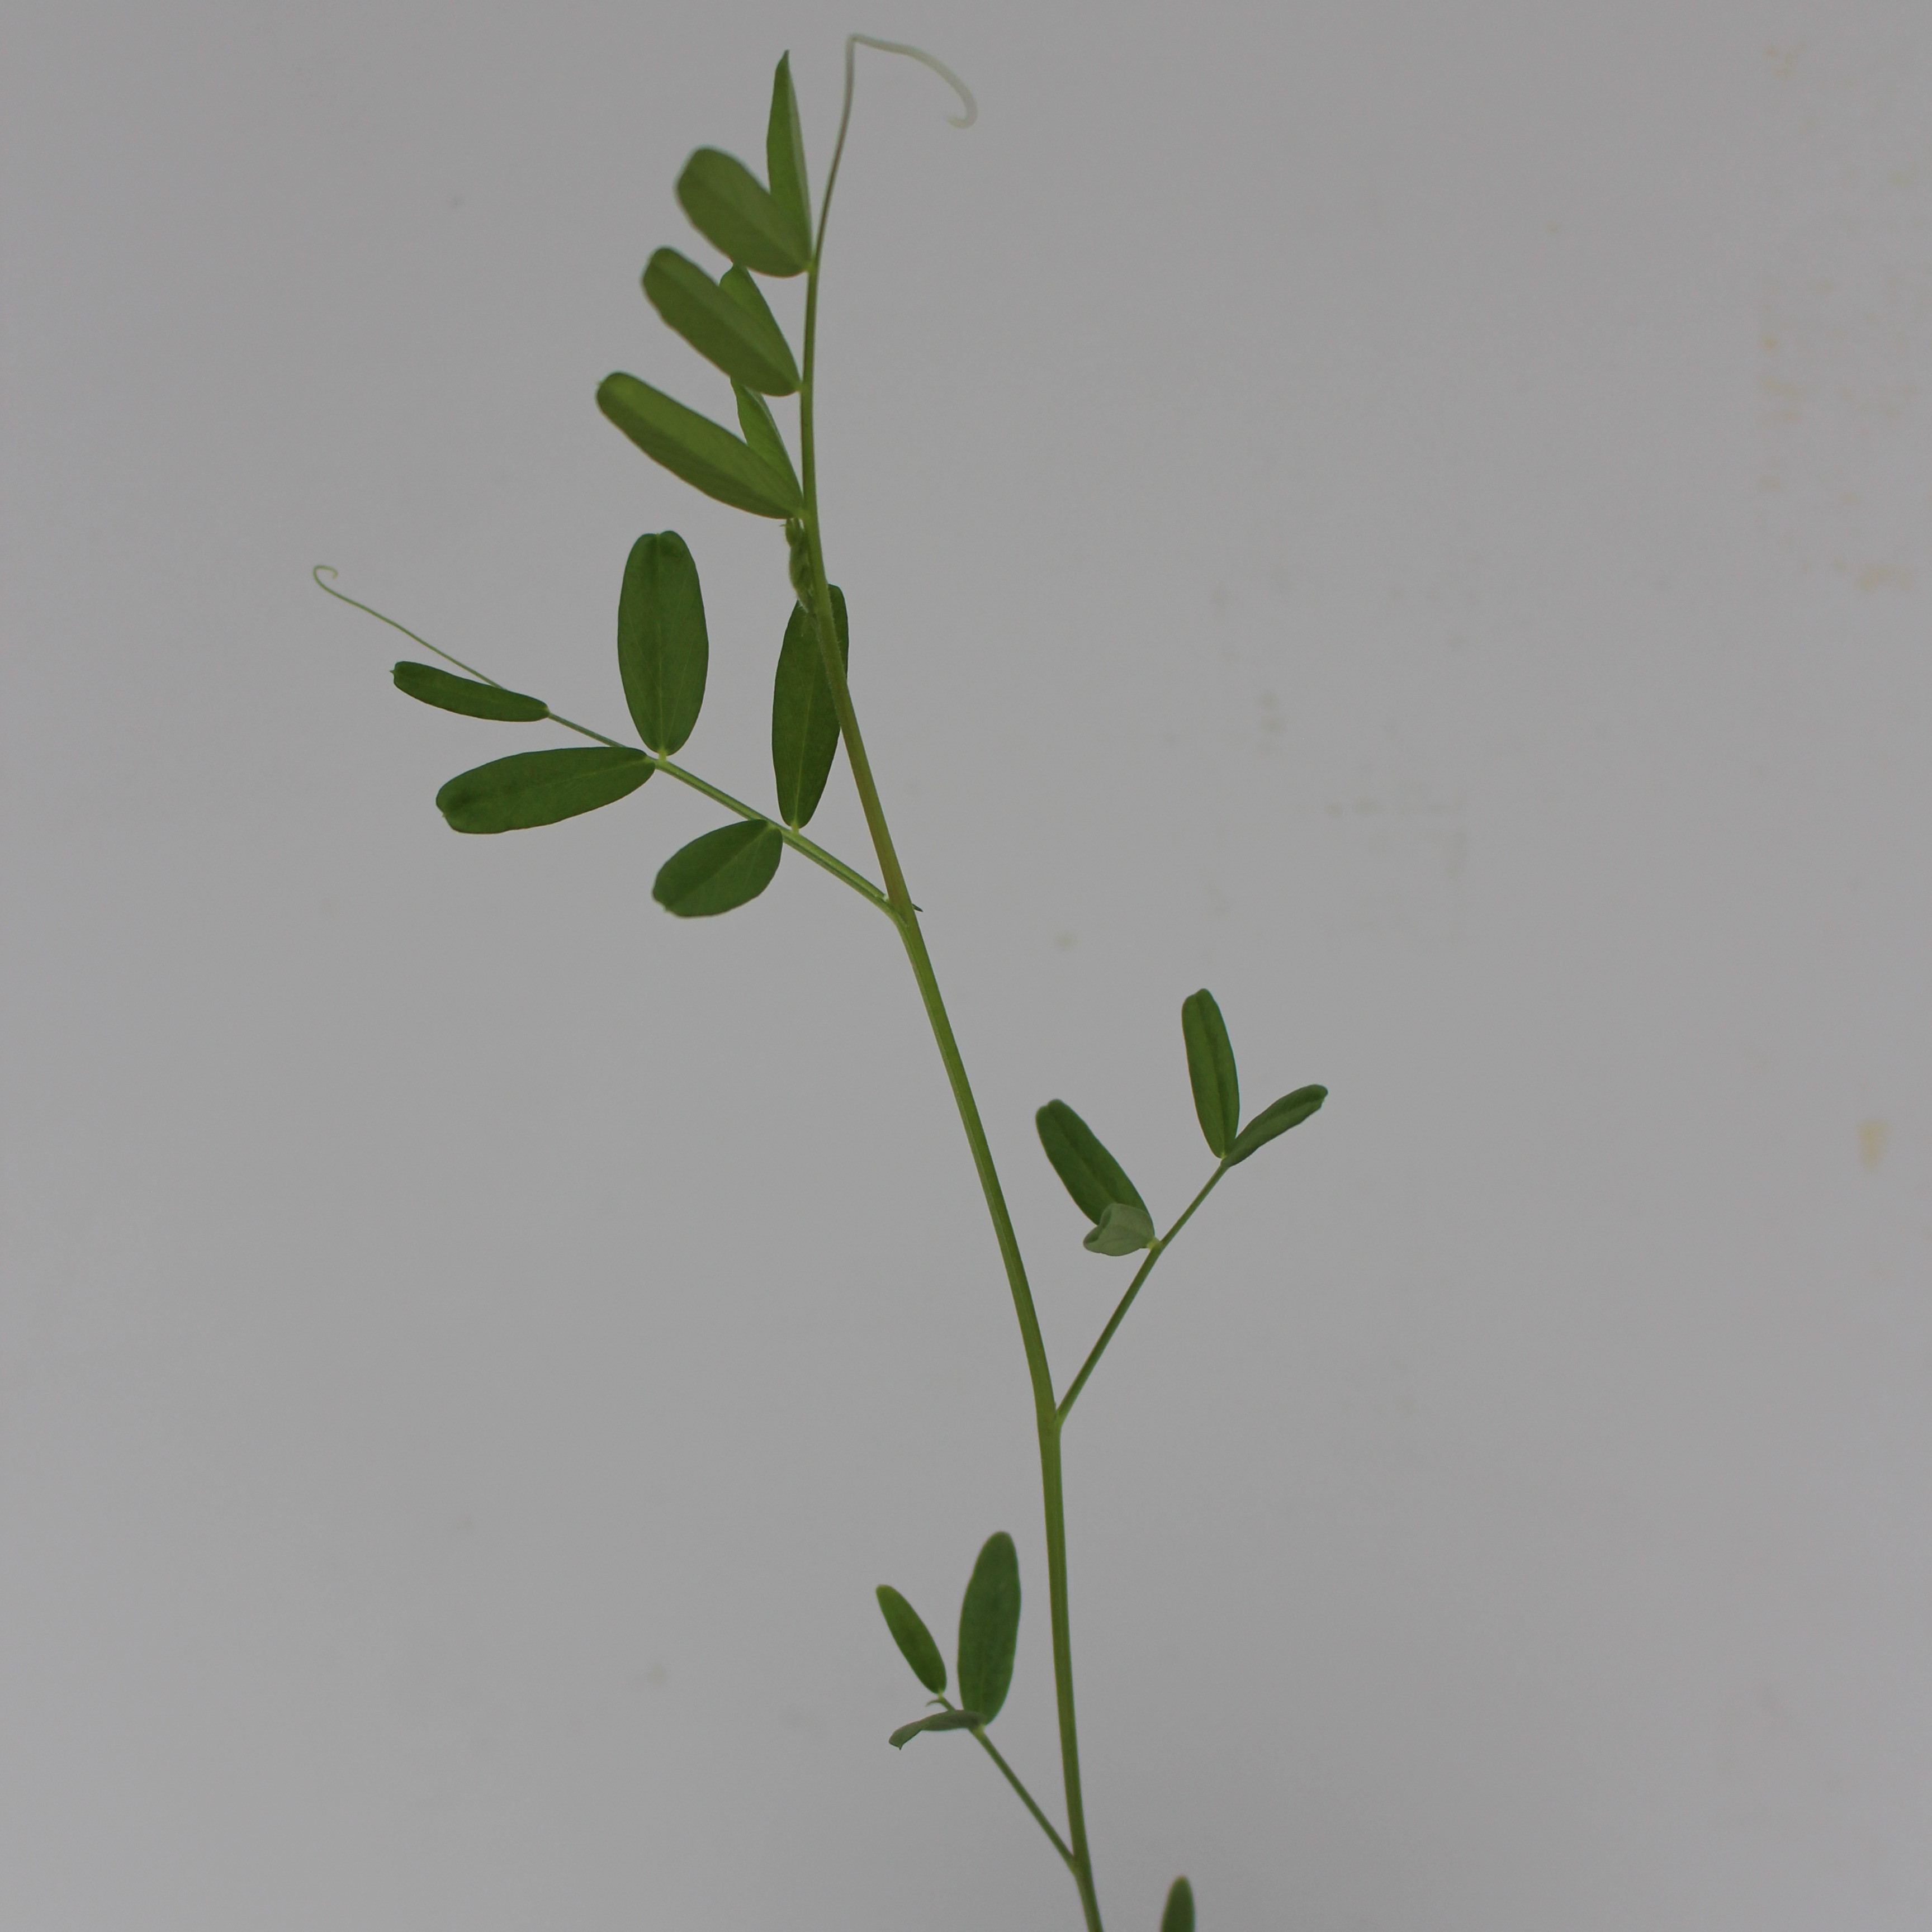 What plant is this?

Vicia sativa
